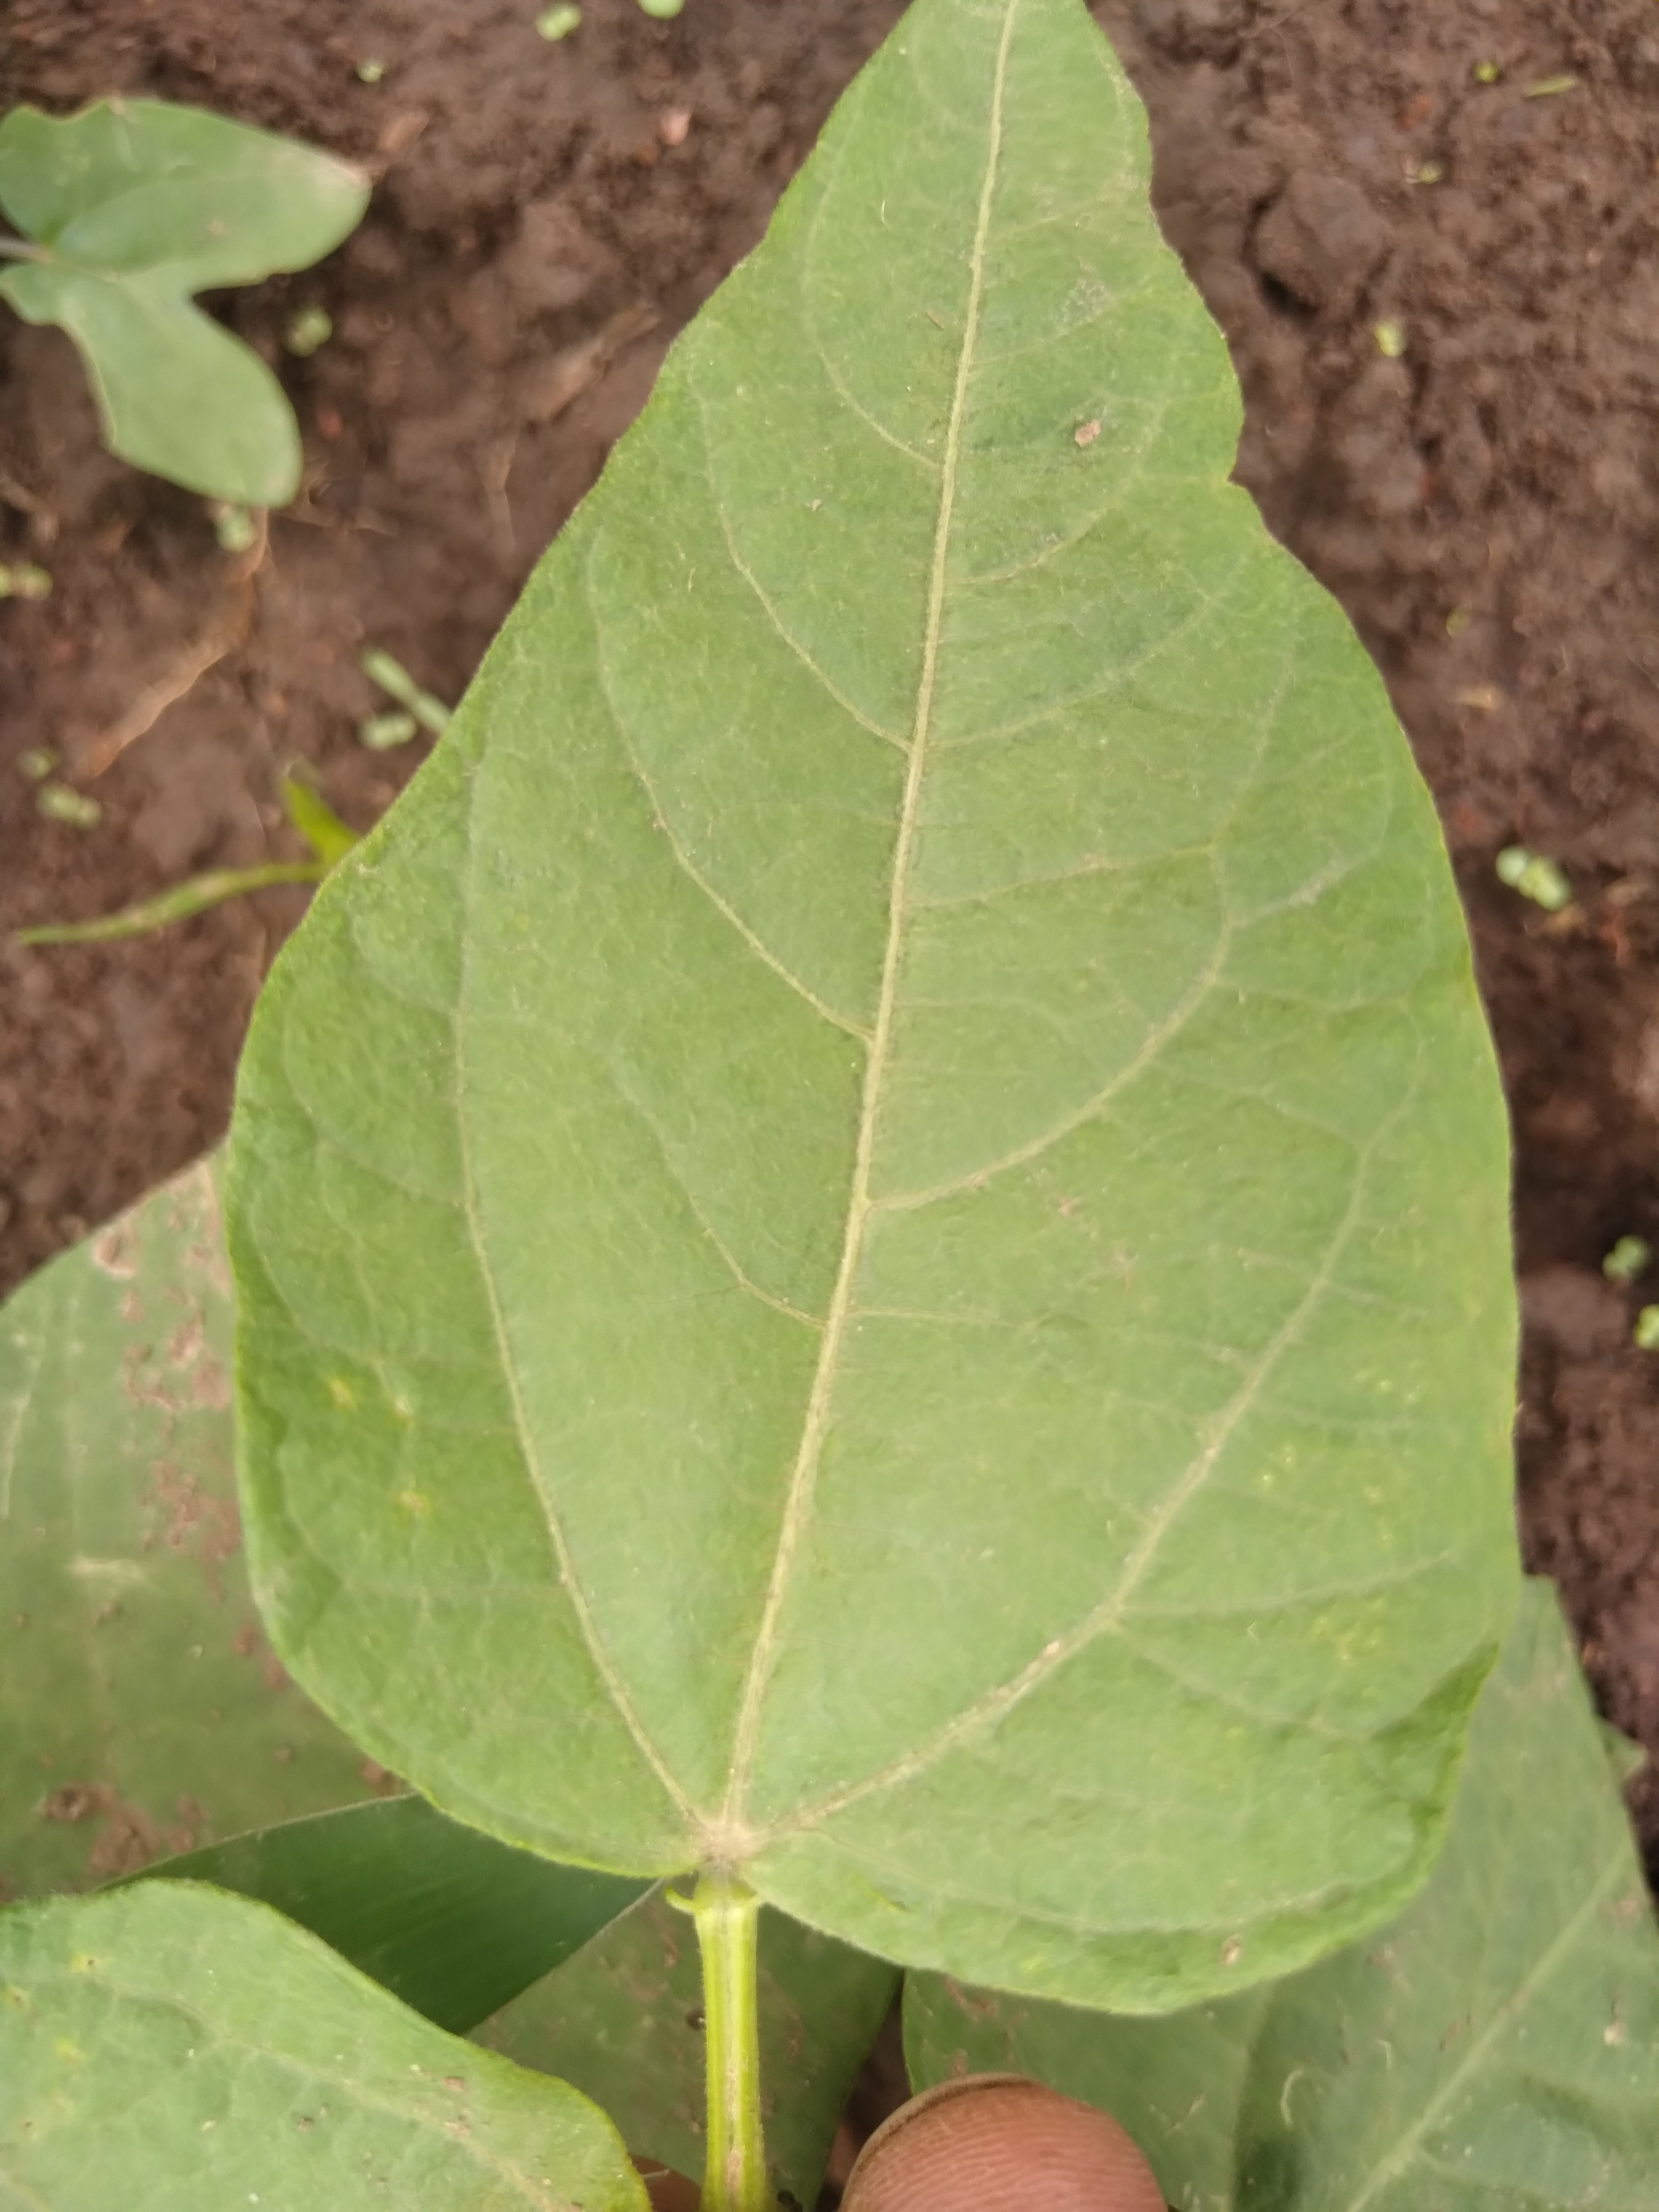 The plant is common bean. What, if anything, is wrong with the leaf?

healthy
